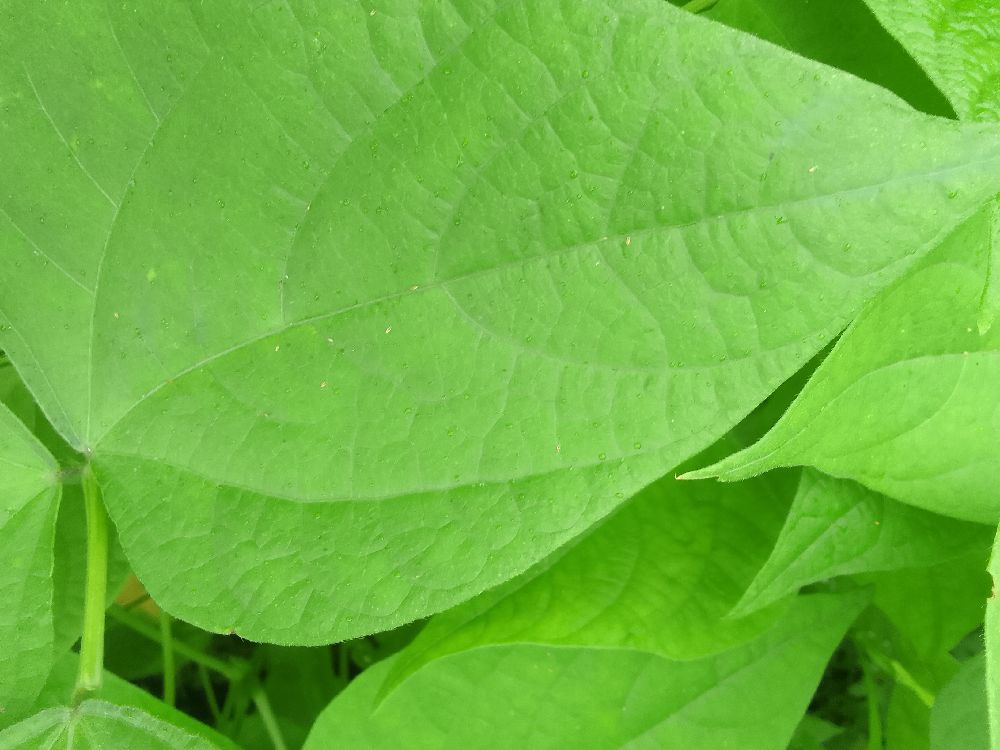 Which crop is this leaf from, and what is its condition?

common bean, healthy
